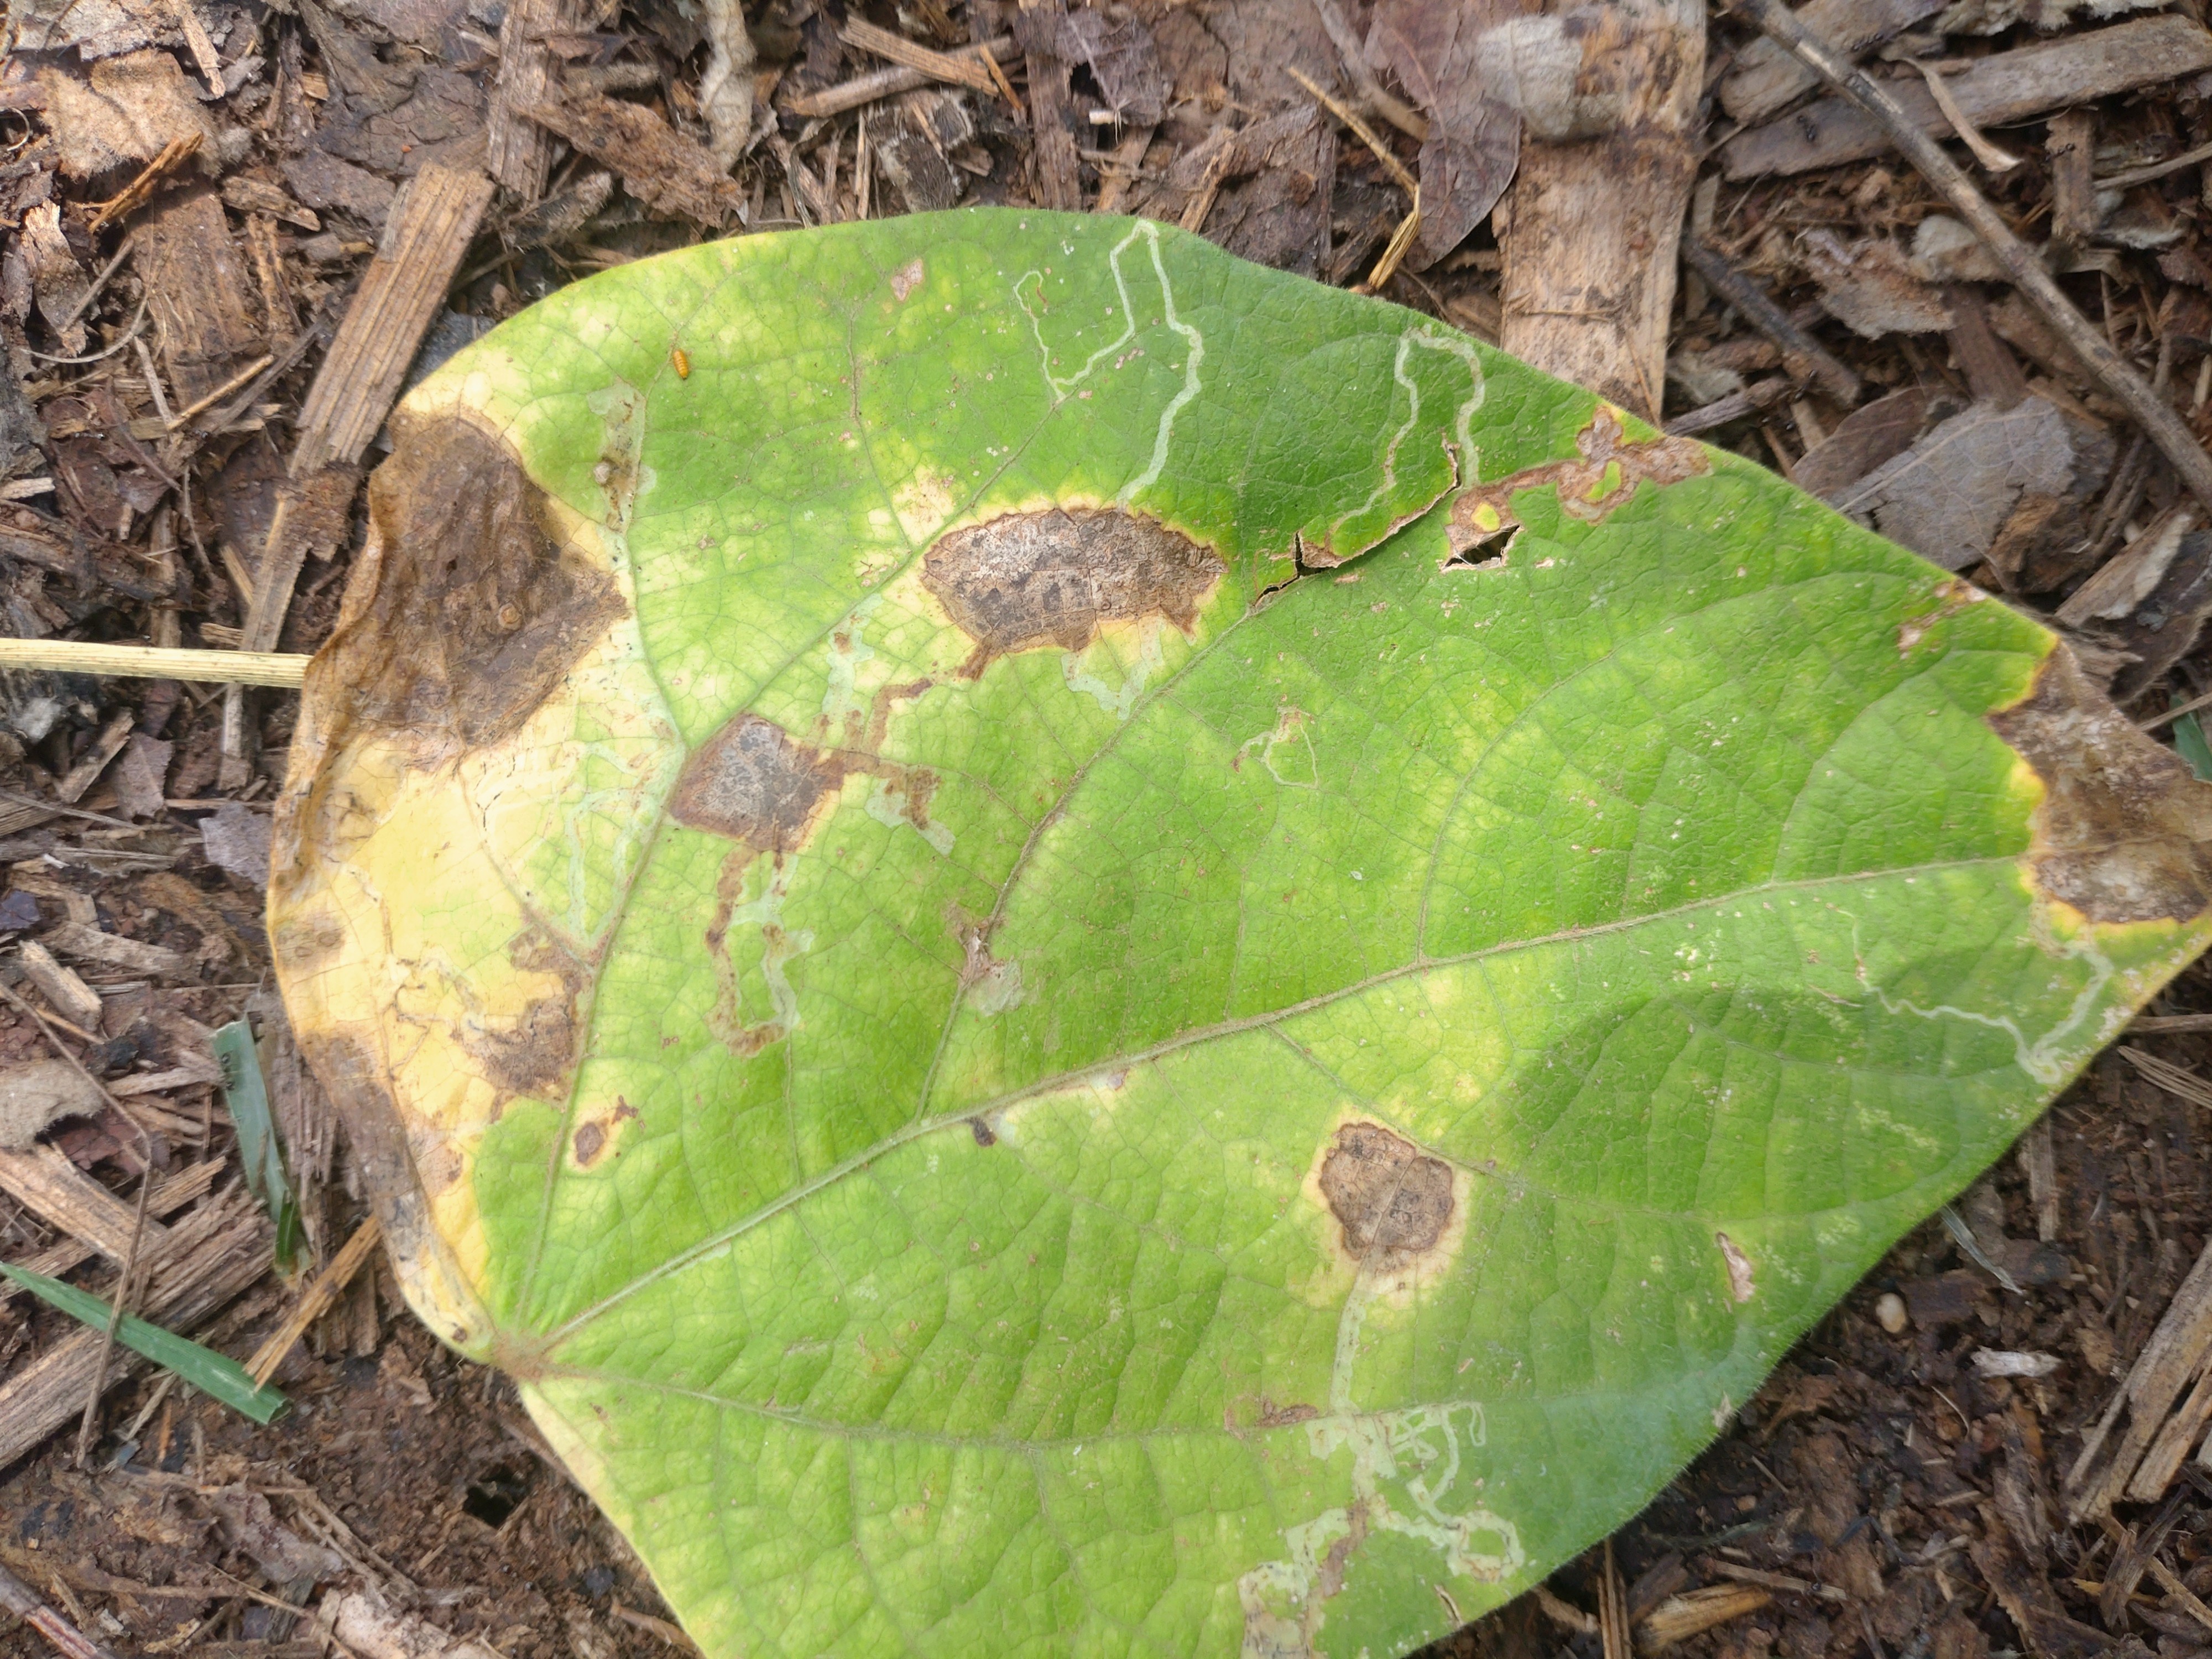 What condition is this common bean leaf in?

anthracnose
